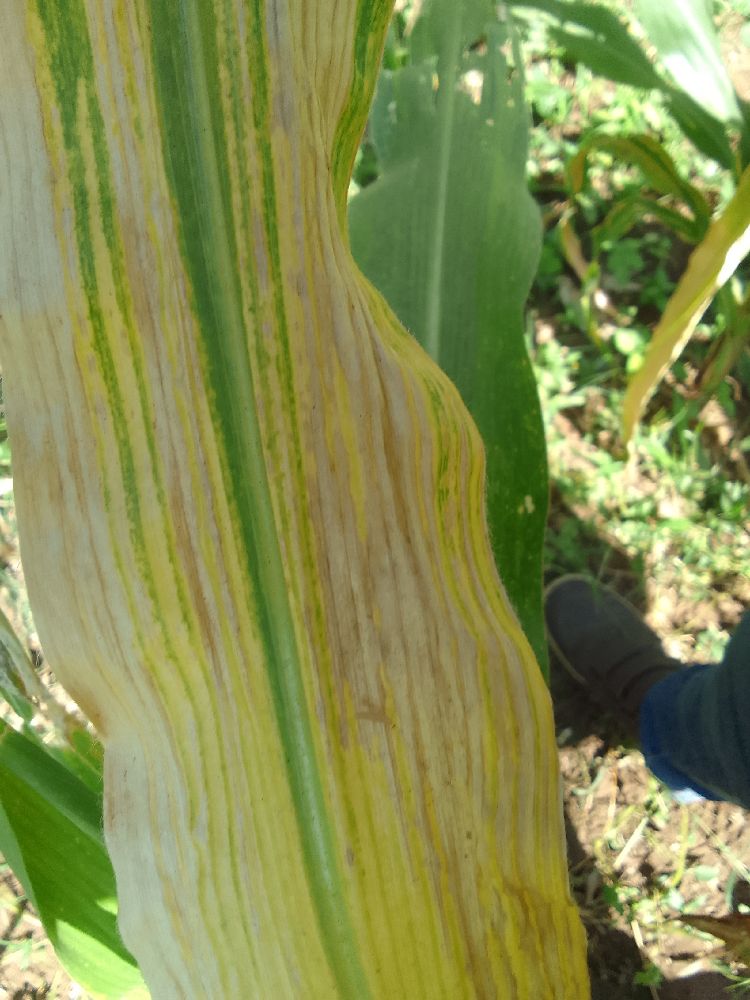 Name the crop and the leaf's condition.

maize, maize lethal necrosis
